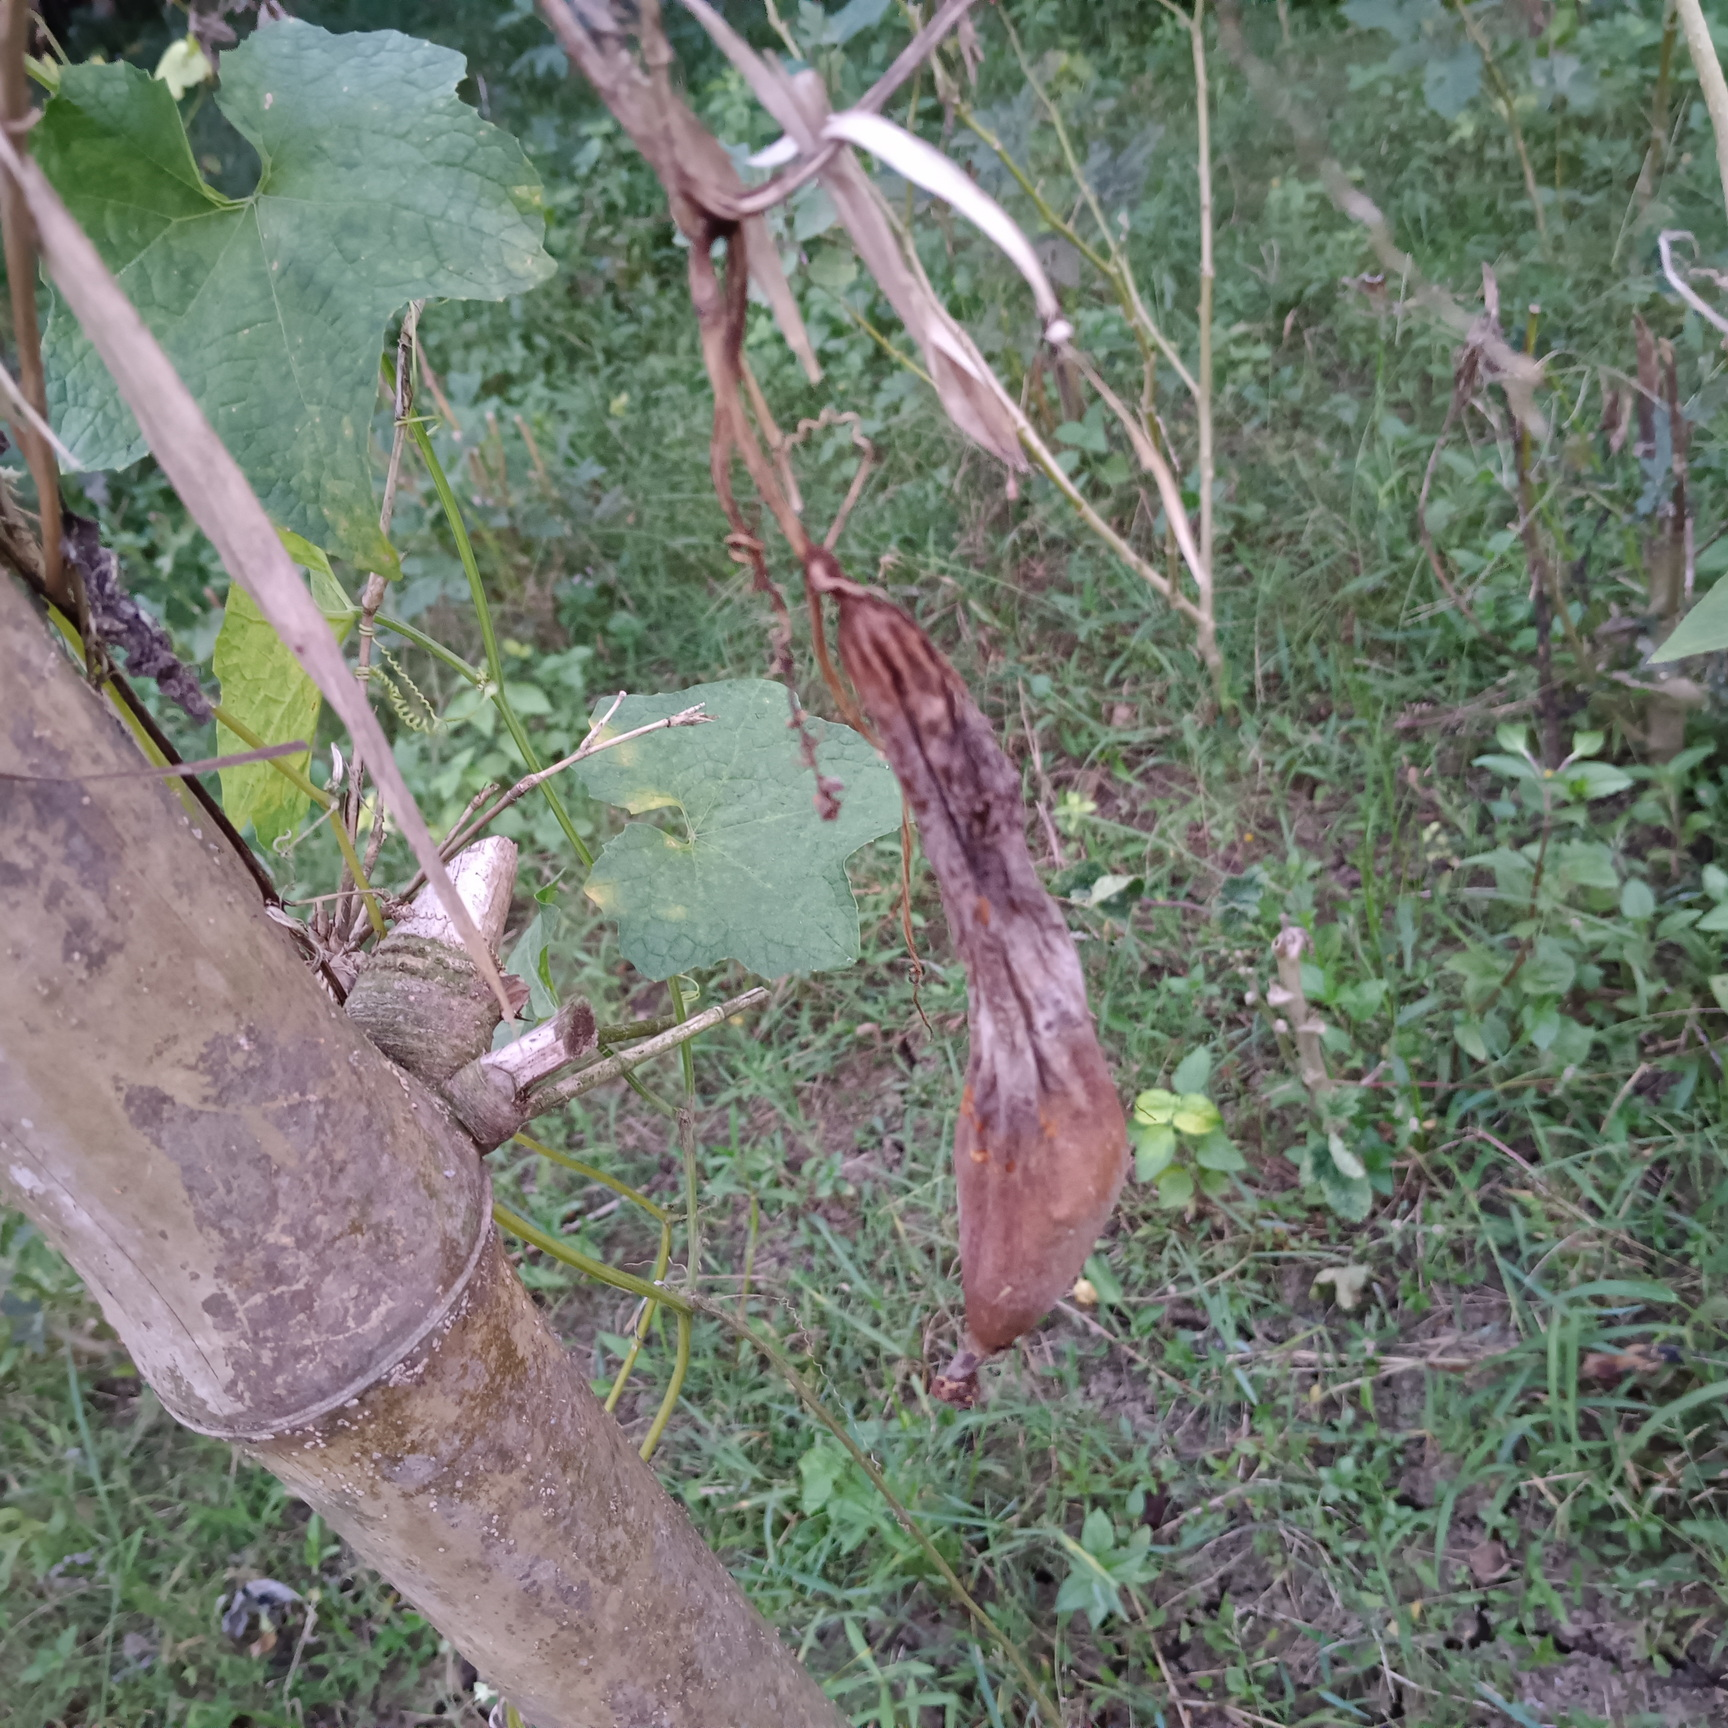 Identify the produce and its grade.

luffa, faulty
